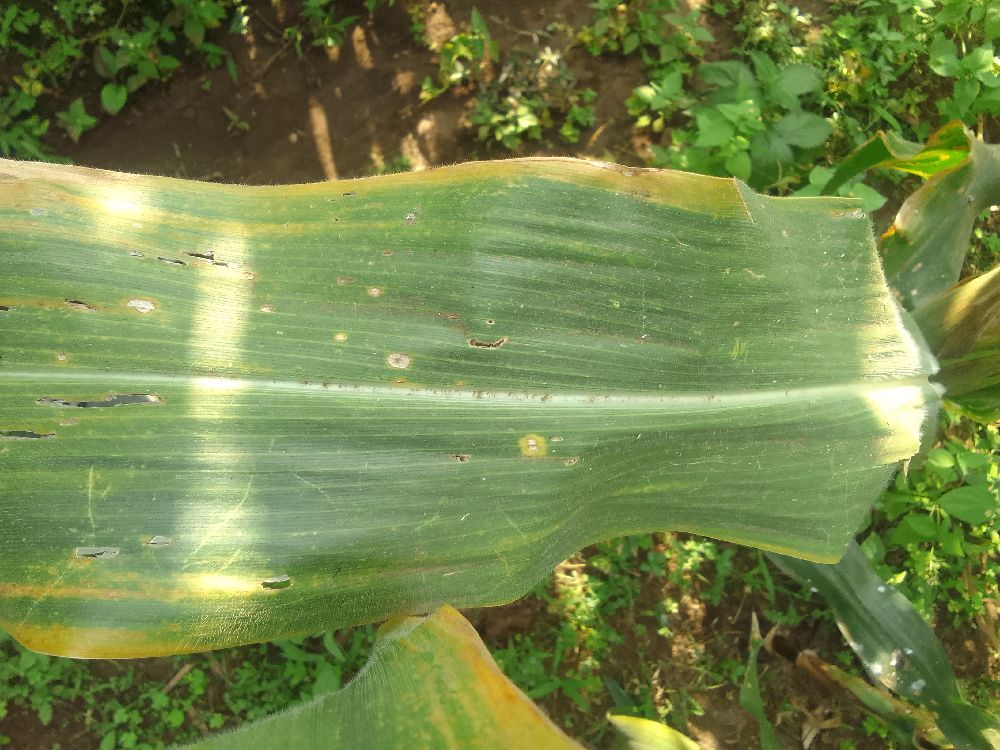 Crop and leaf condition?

maize, maize lethal necrosis
